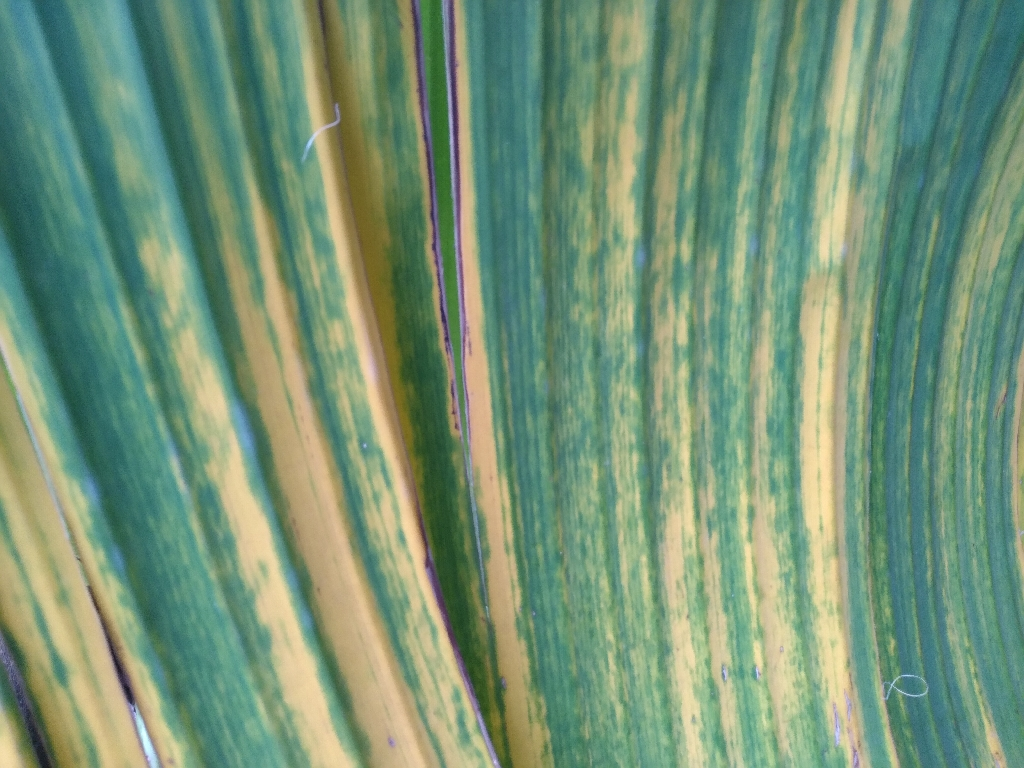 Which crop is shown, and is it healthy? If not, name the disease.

banana, fusarium wilt race 1
